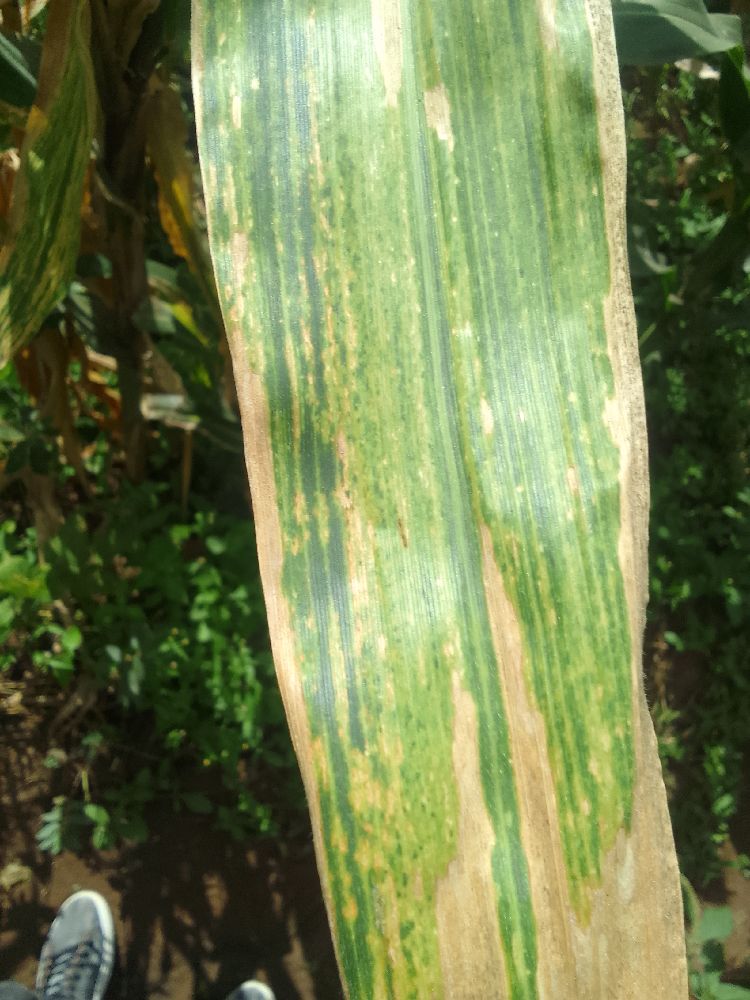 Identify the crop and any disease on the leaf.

maize, maize lethal necrosis
